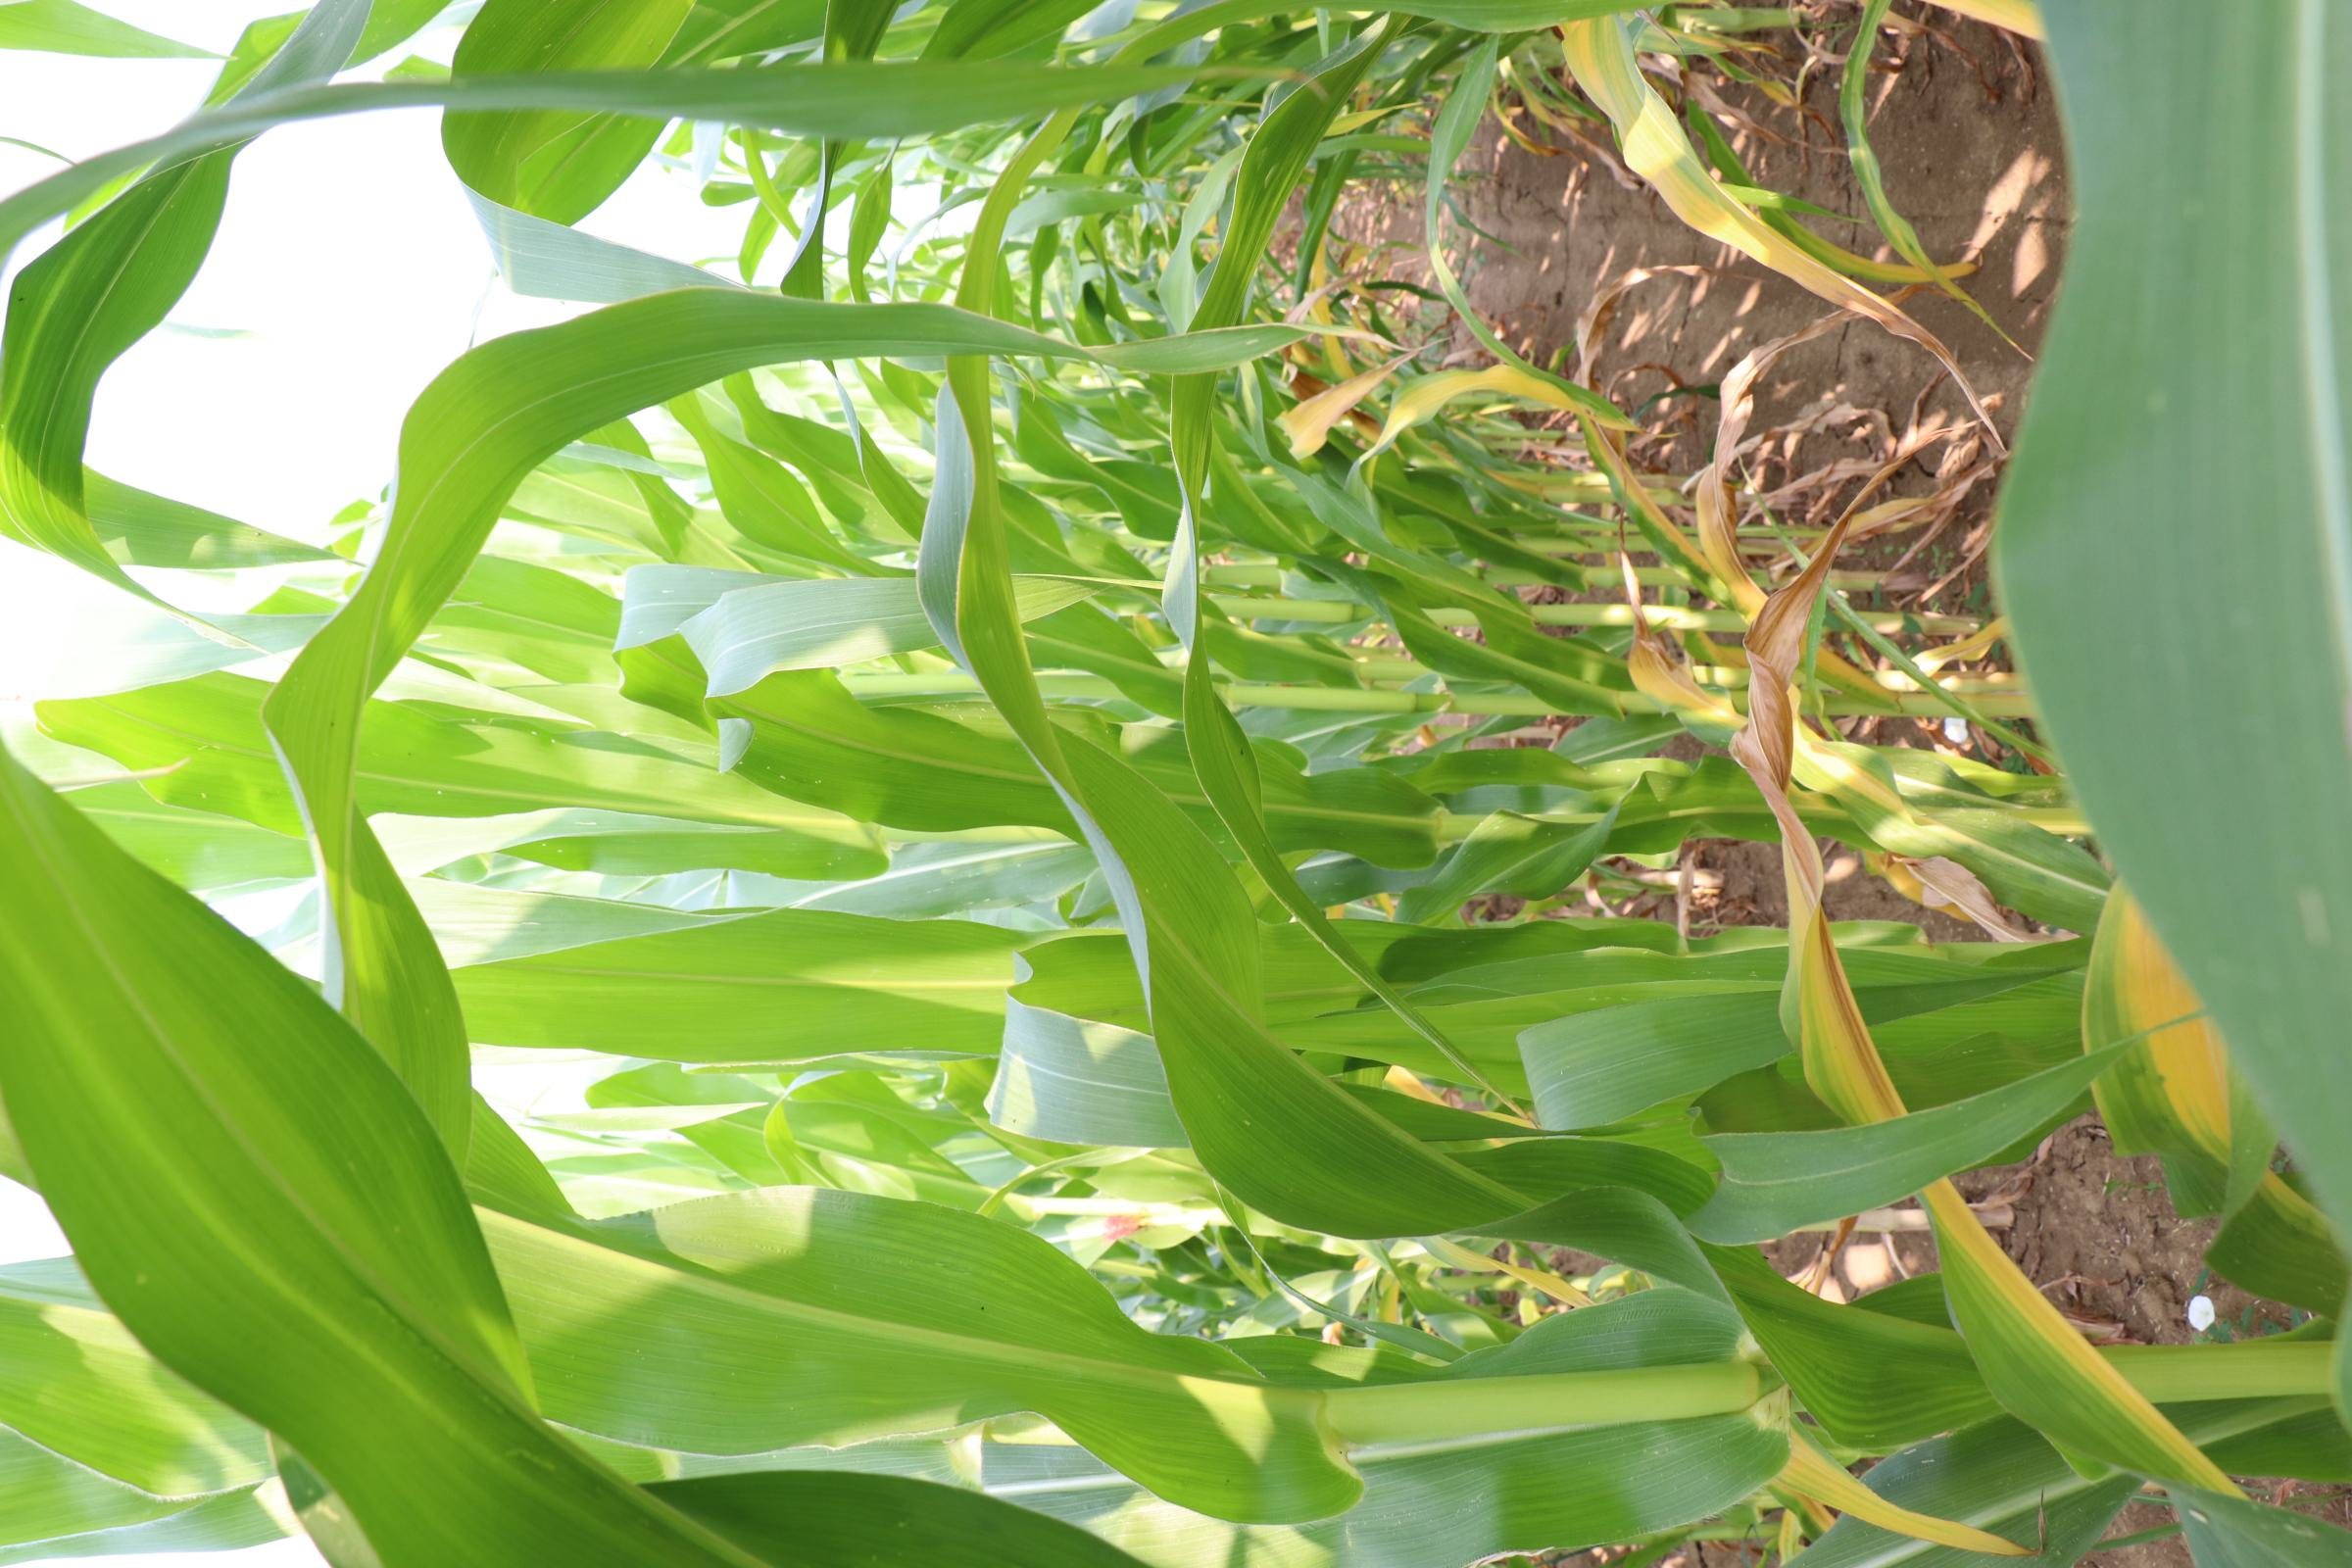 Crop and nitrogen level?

maize, no added nitrogen
